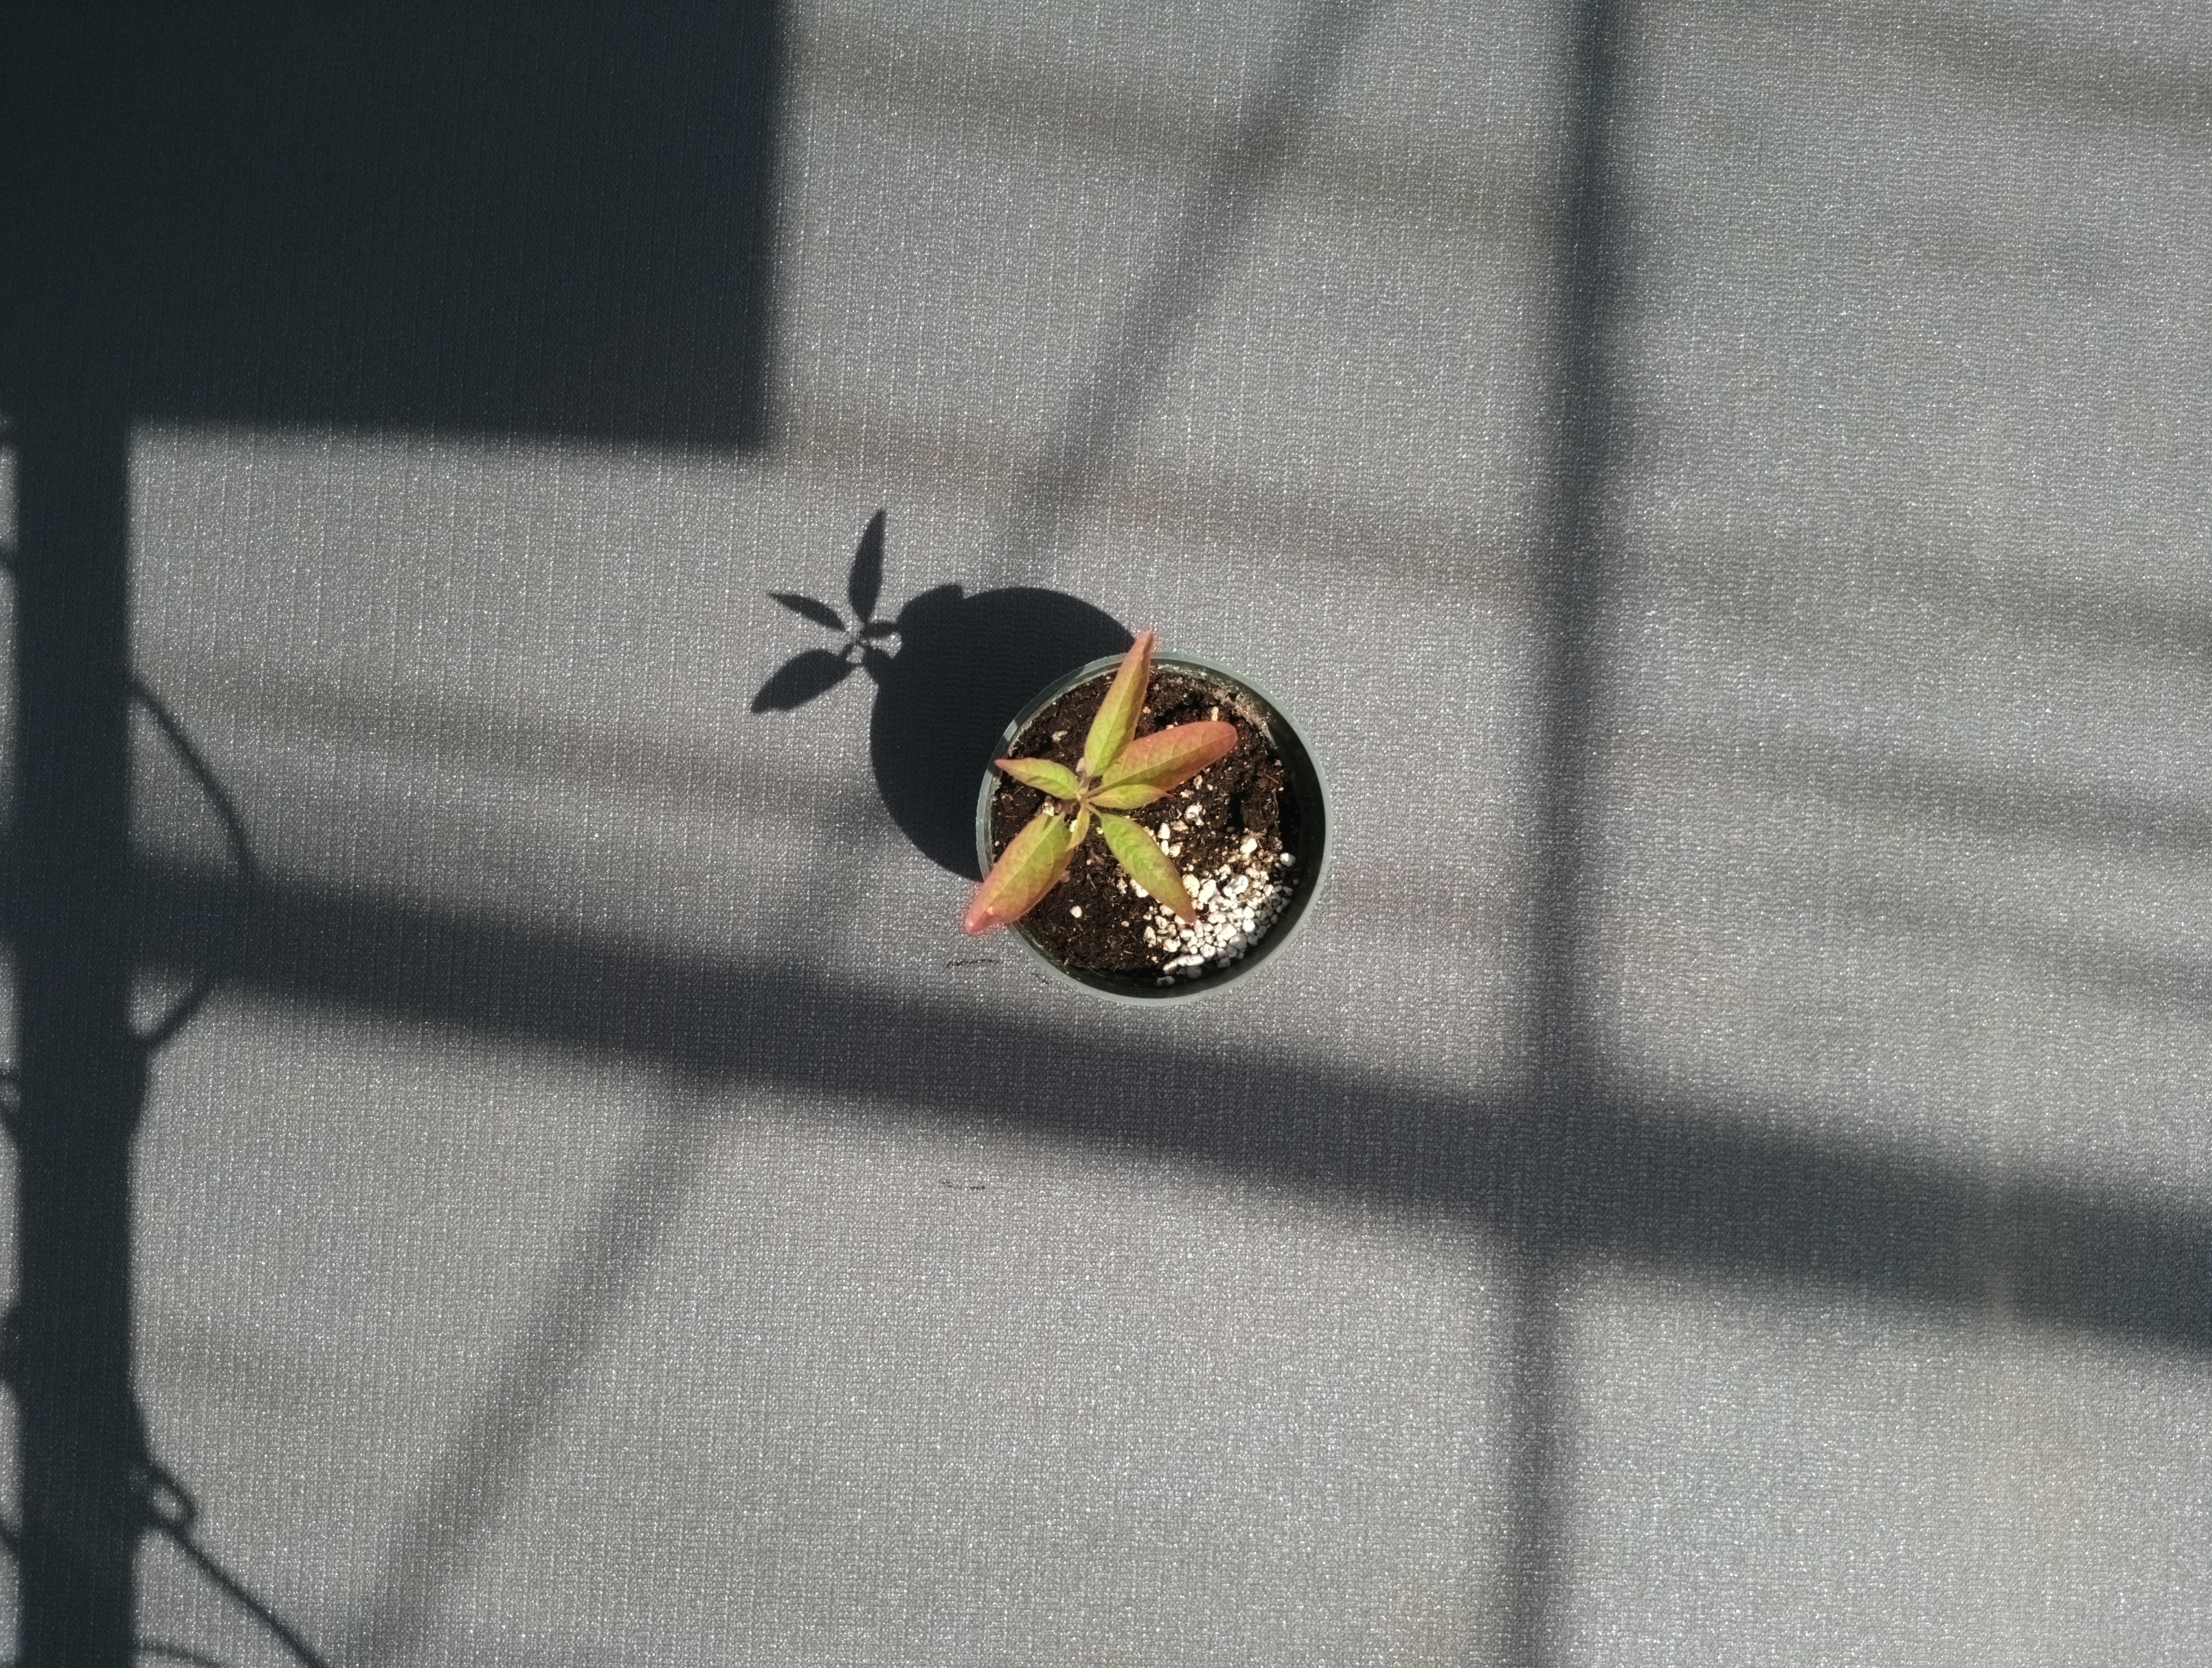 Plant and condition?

waterhemp, chlorosis only
